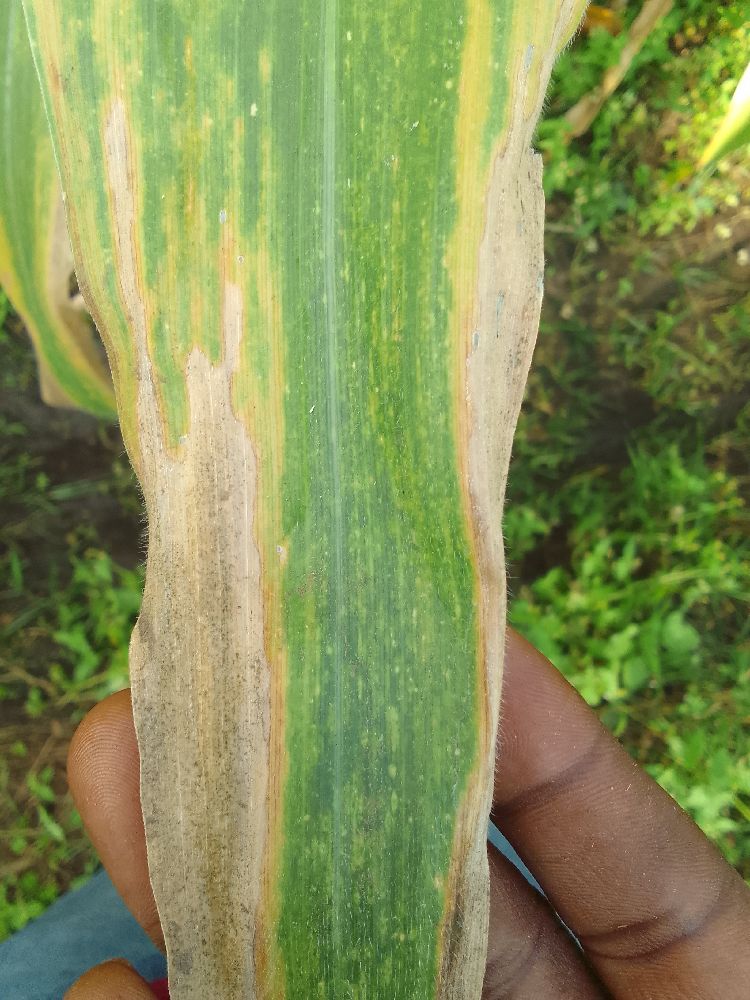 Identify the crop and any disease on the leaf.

maize, maize lethal necrosis
